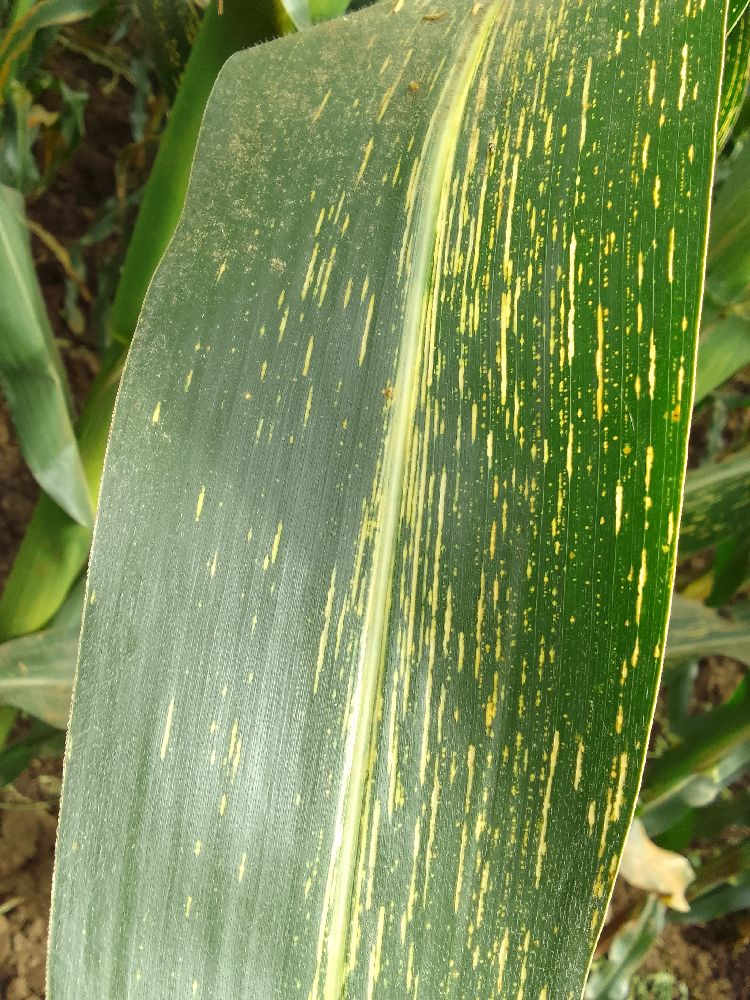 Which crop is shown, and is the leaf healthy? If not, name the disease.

maize, maize streak virus
